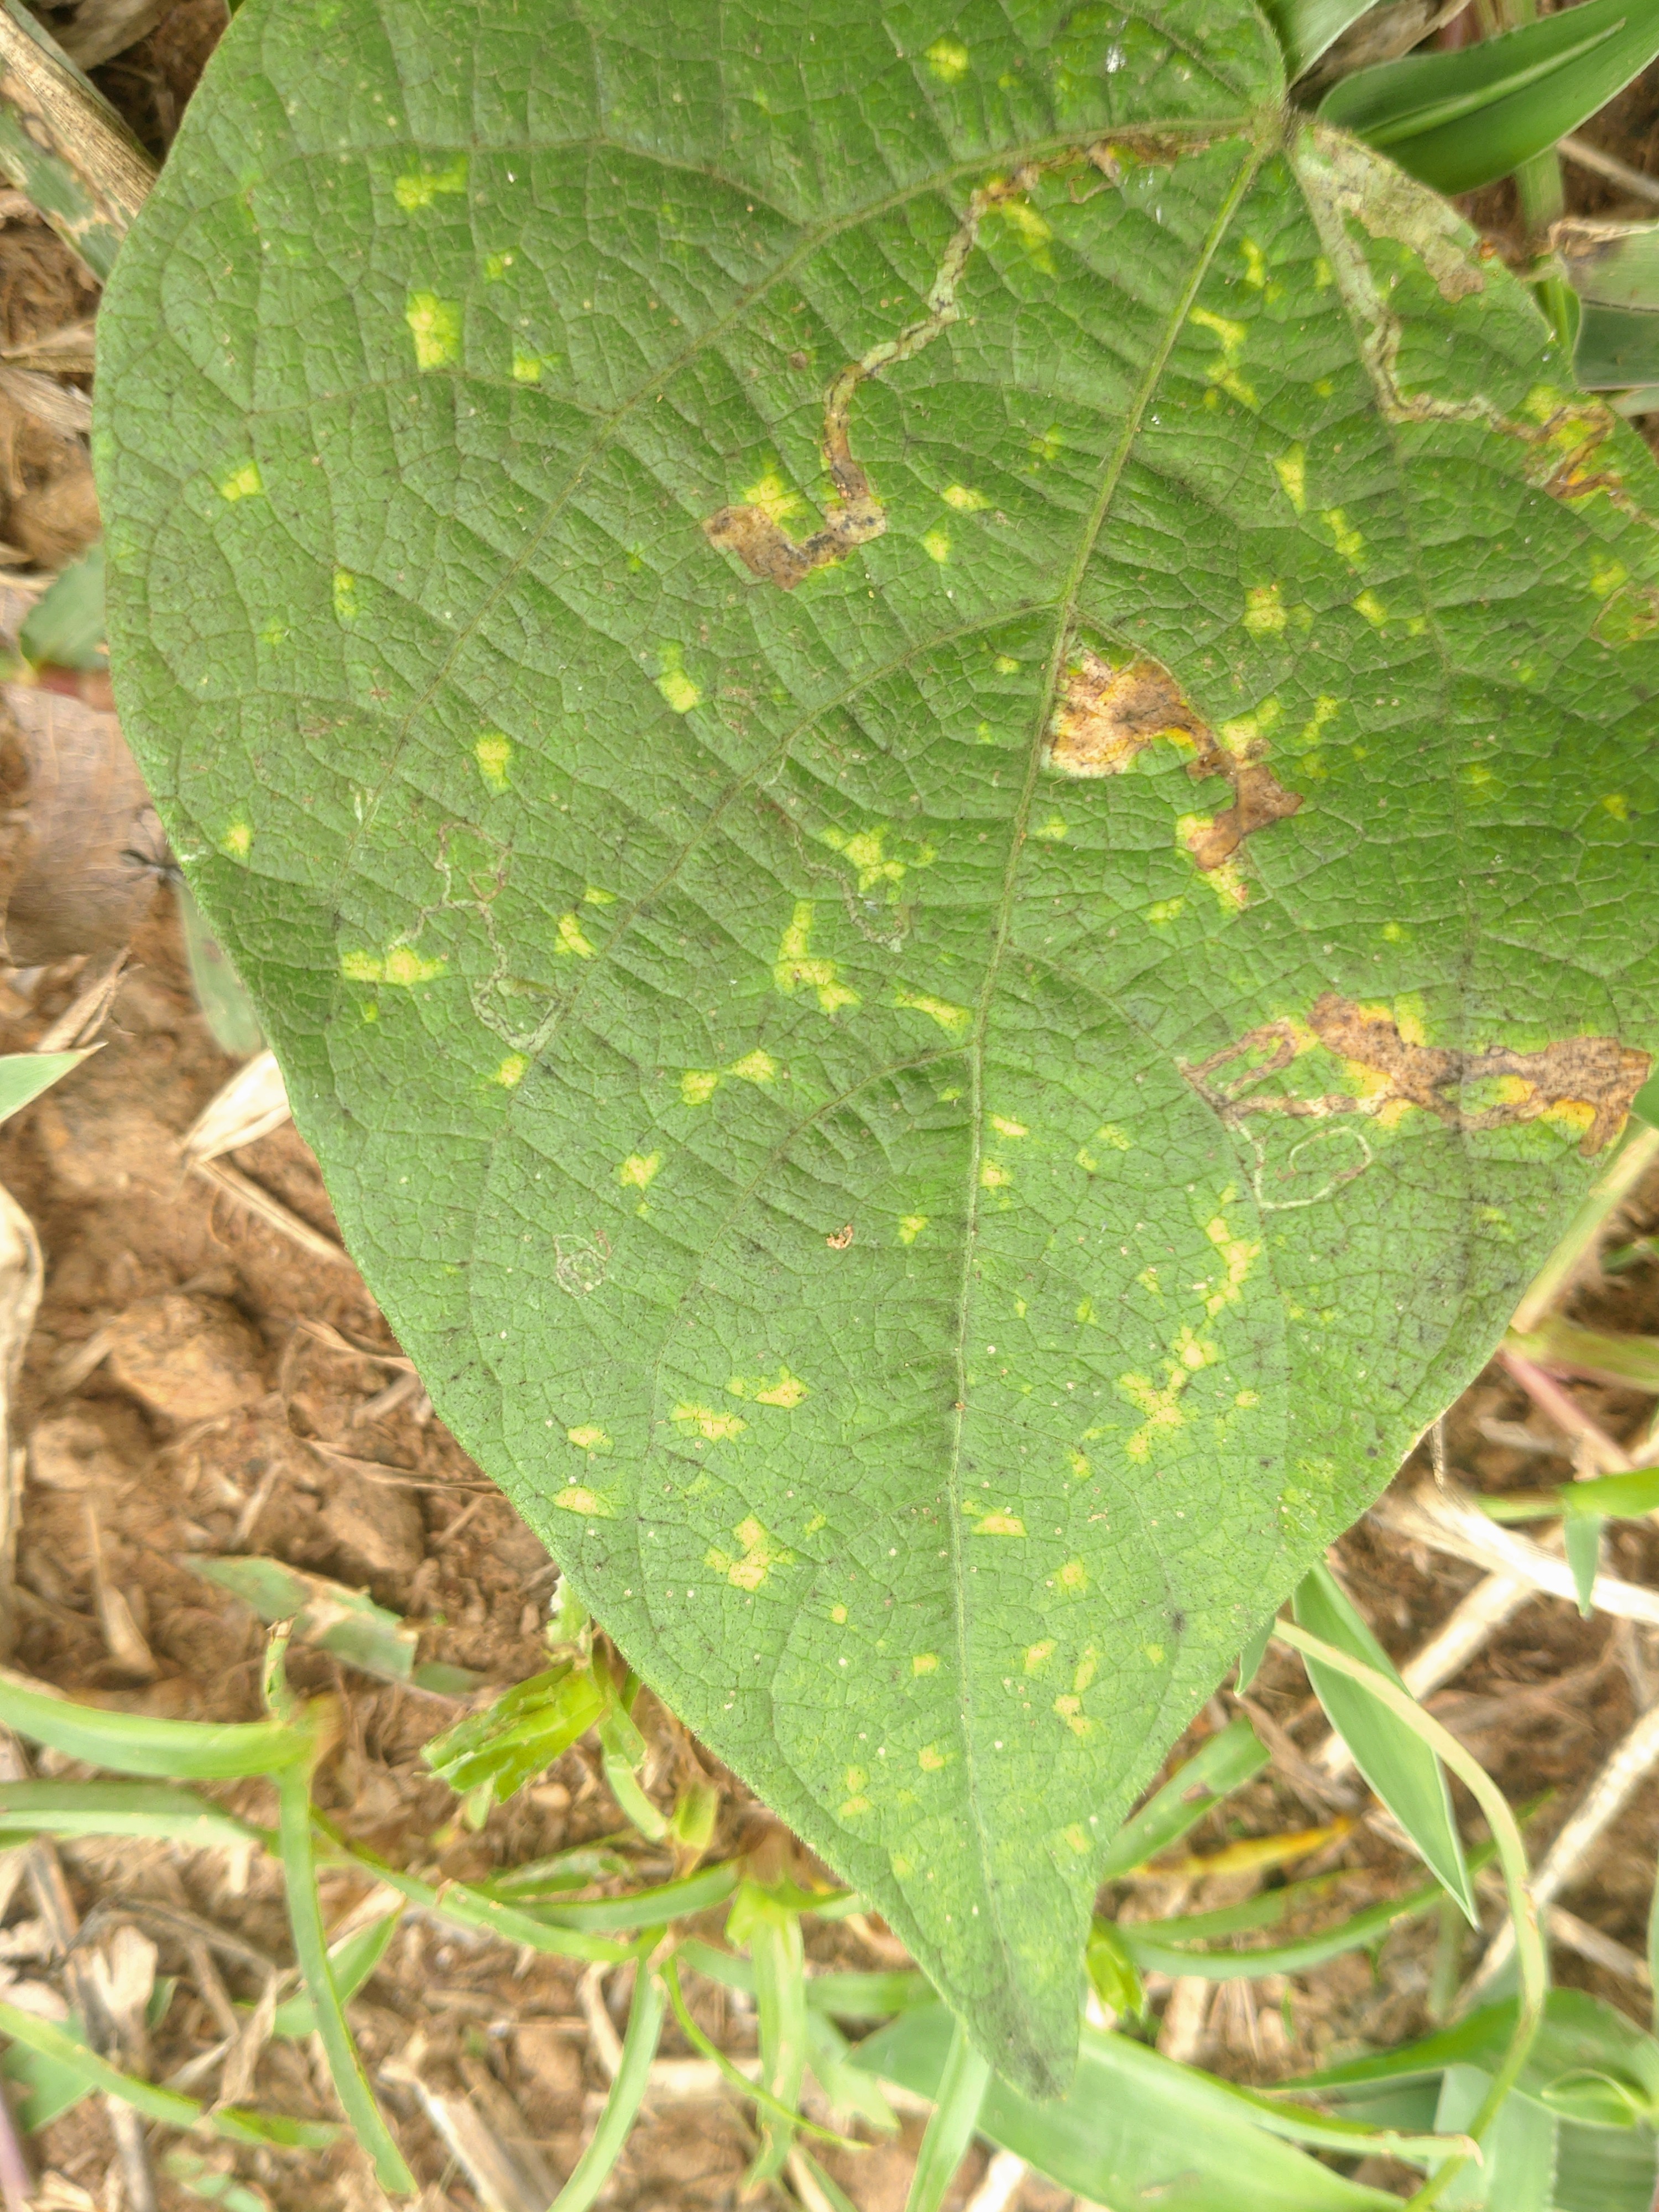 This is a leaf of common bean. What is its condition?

rust
